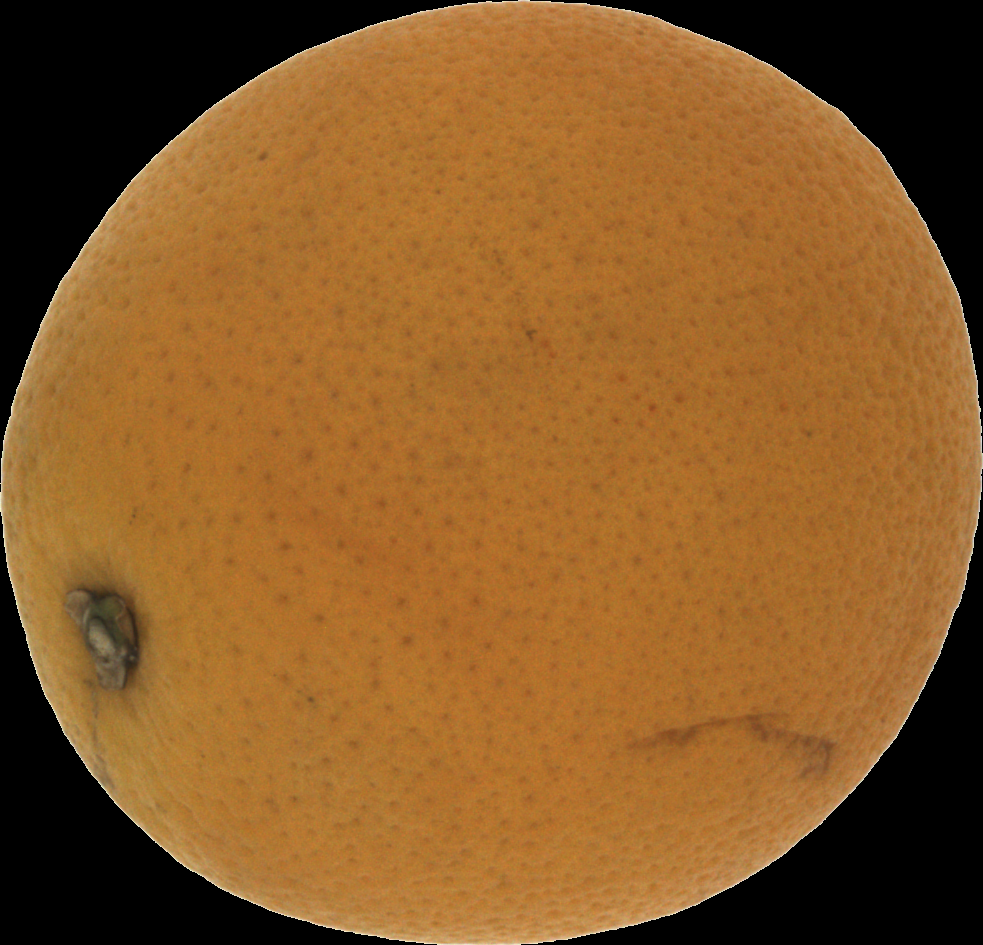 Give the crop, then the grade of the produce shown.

orange, bad
